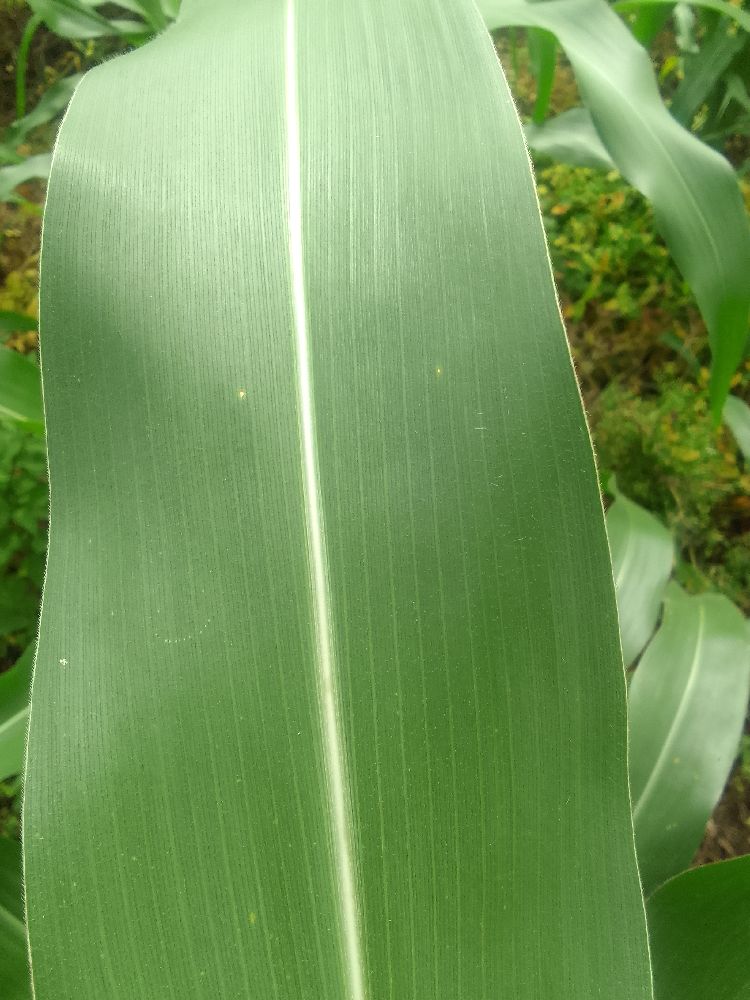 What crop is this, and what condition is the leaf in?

maize, healthy
